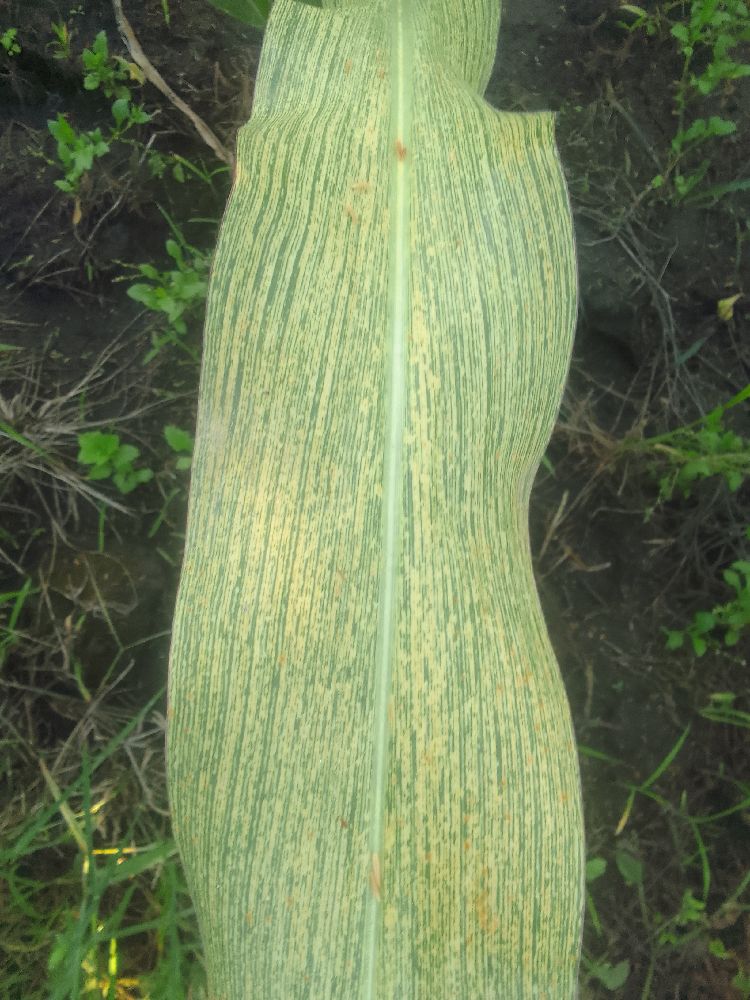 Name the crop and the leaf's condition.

maize, maize streak virus
